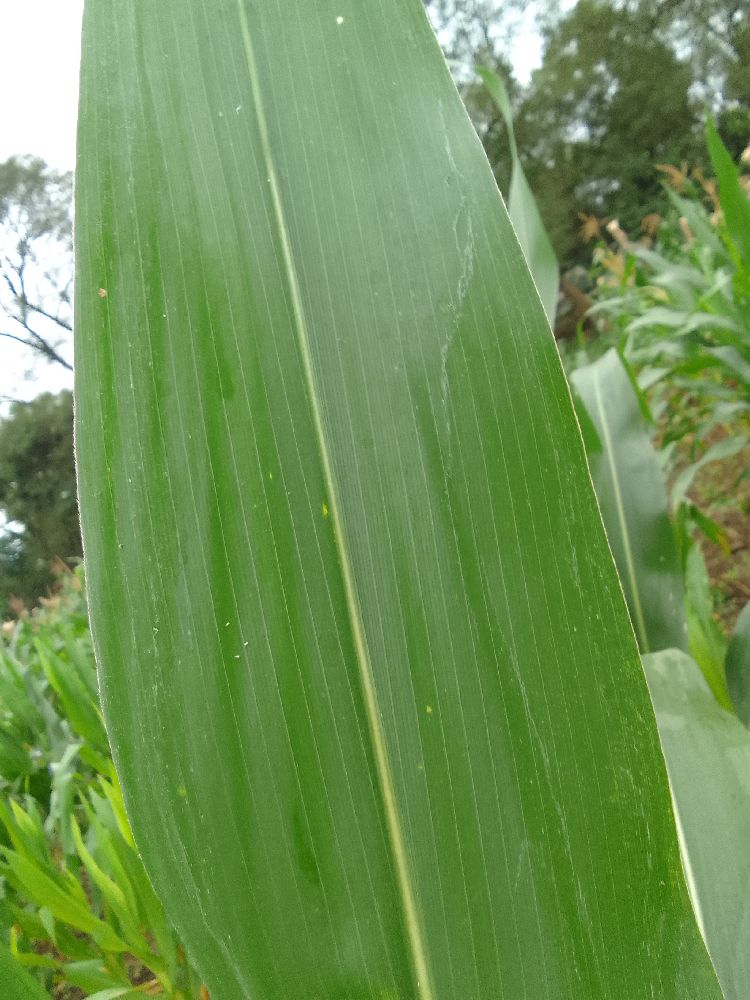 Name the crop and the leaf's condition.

maize, healthy
